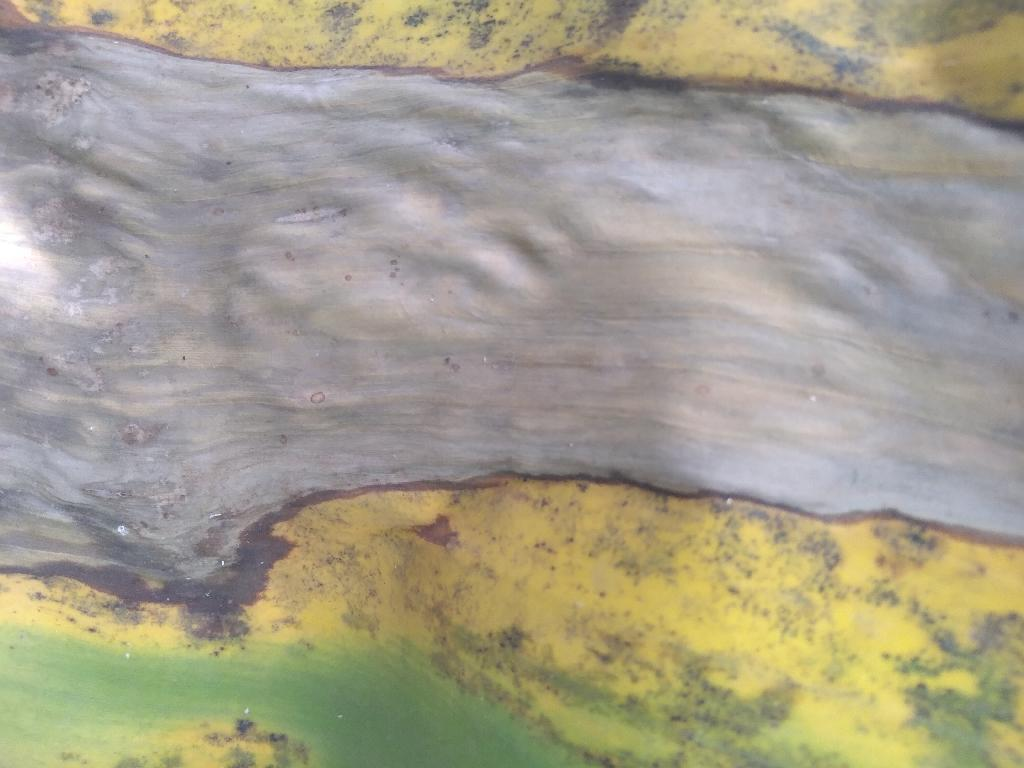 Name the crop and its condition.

banana, black sigatoka
